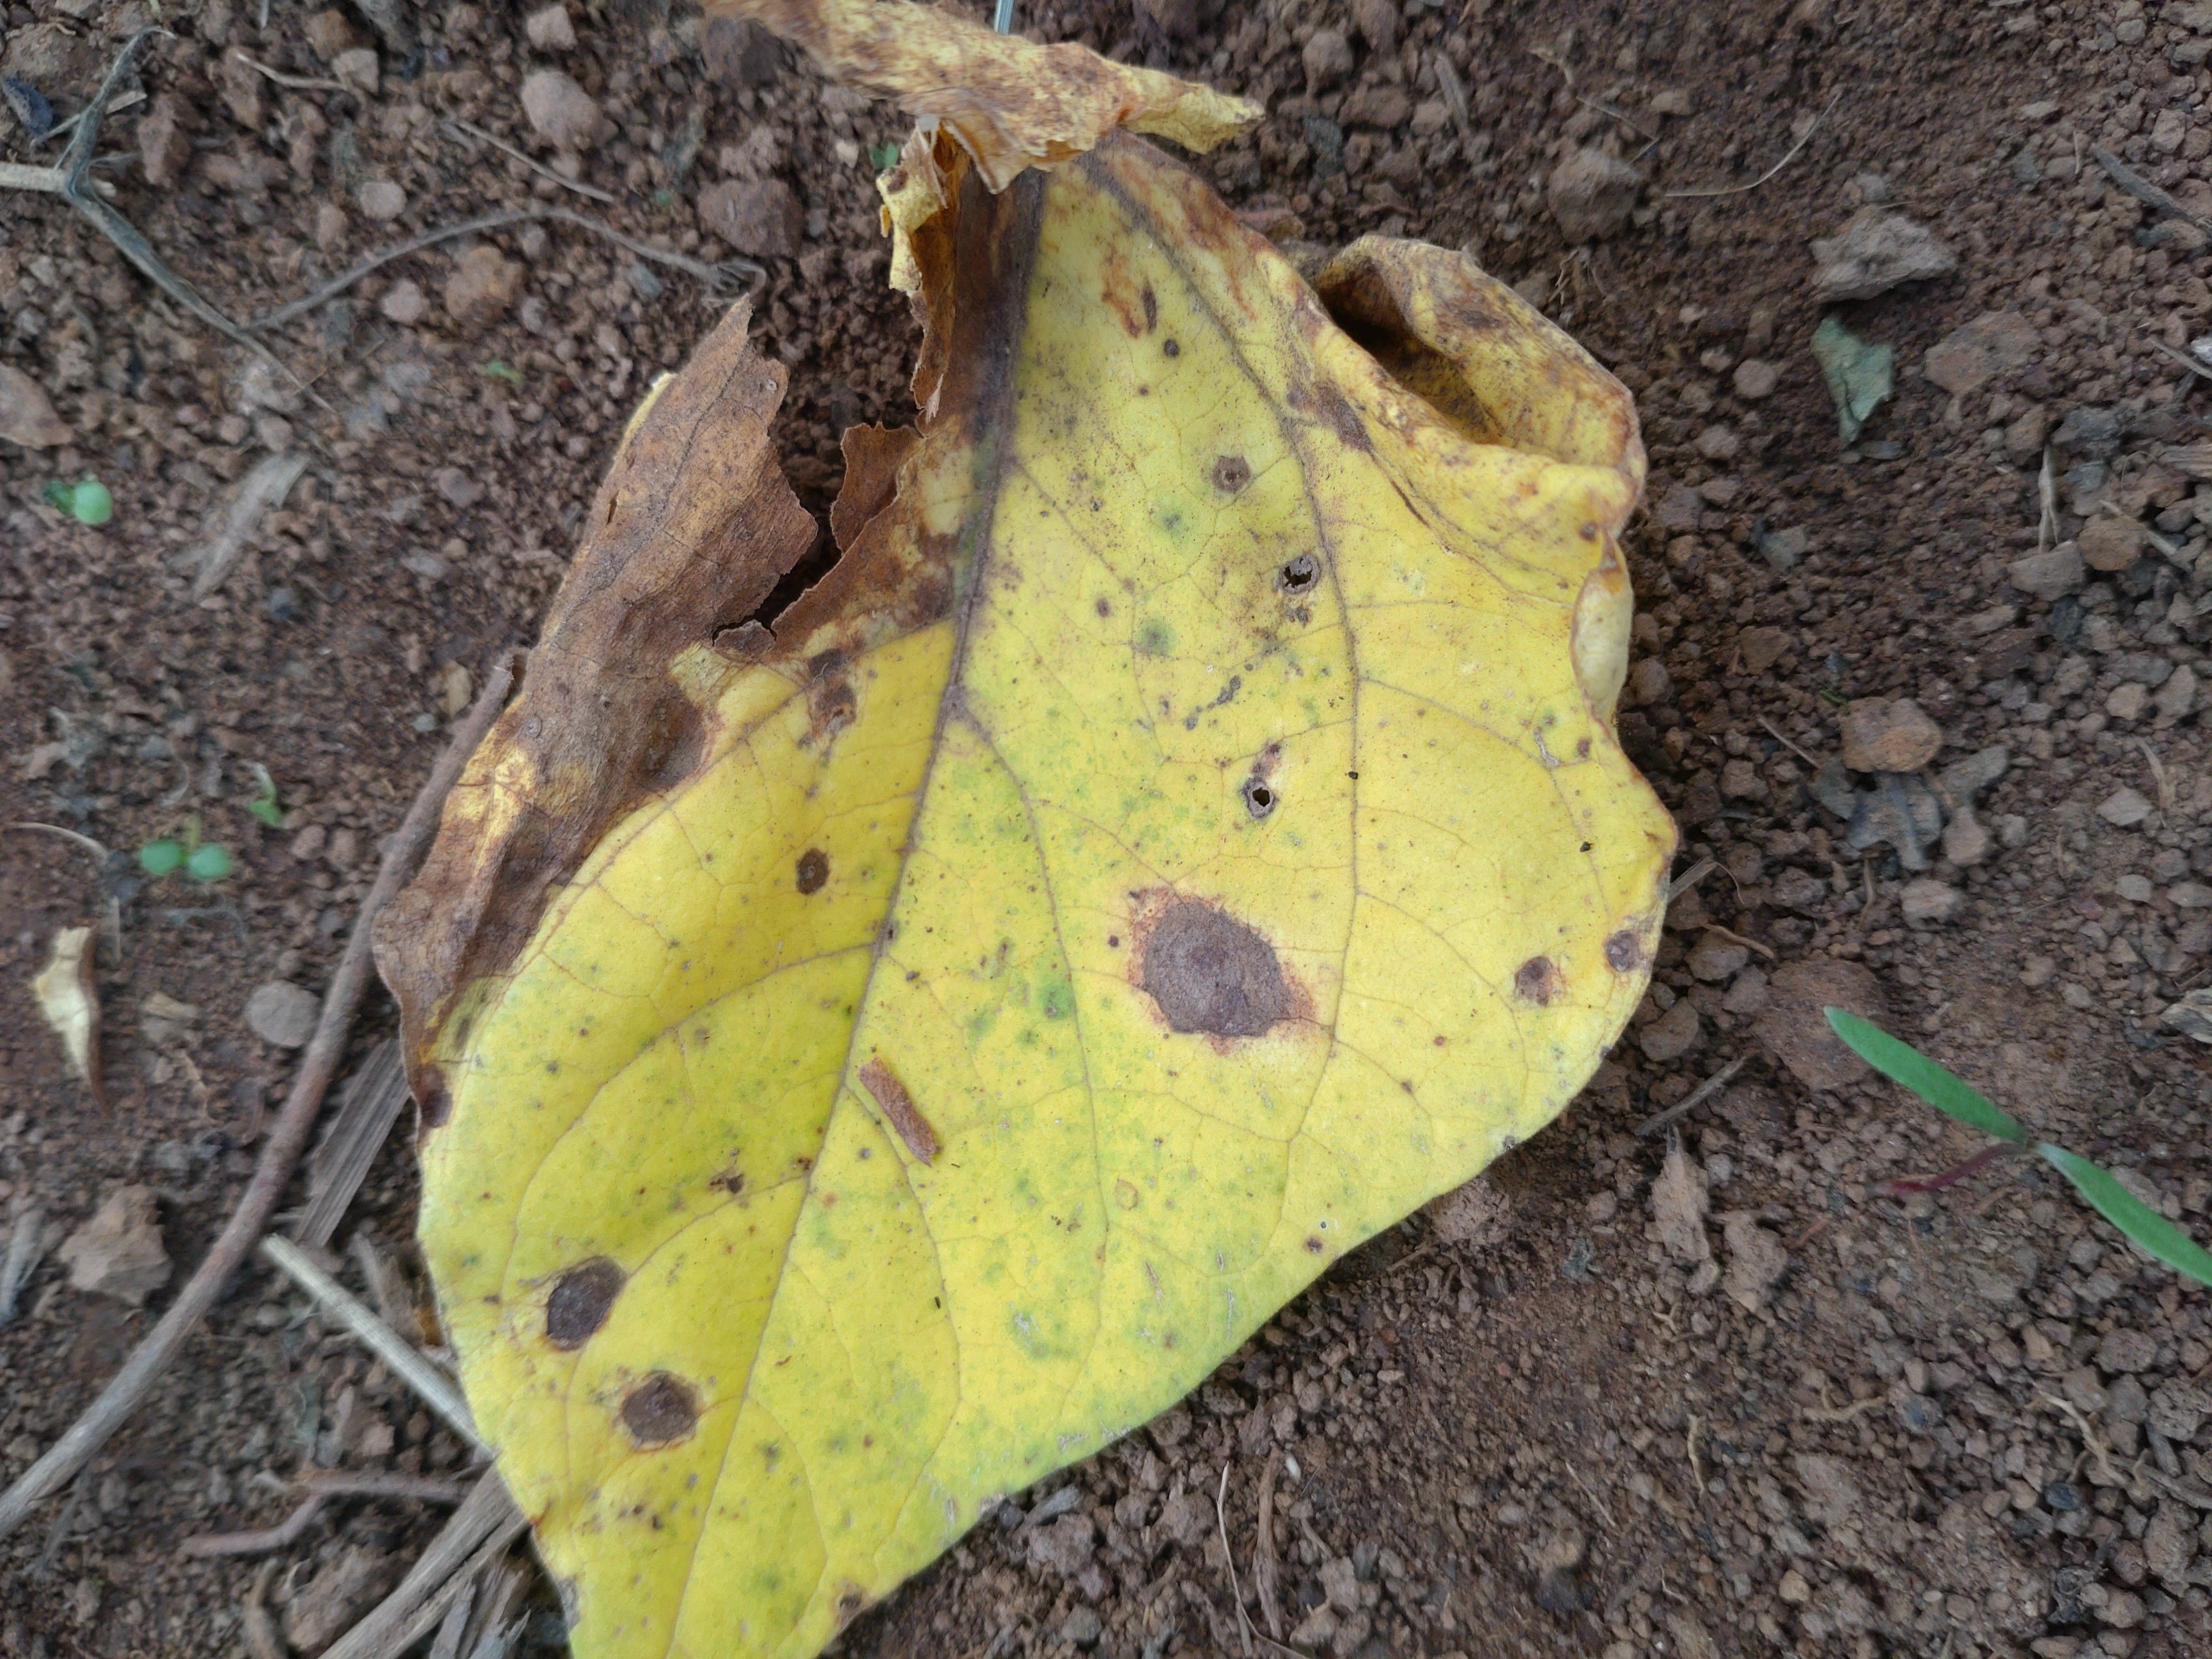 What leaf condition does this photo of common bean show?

rust
